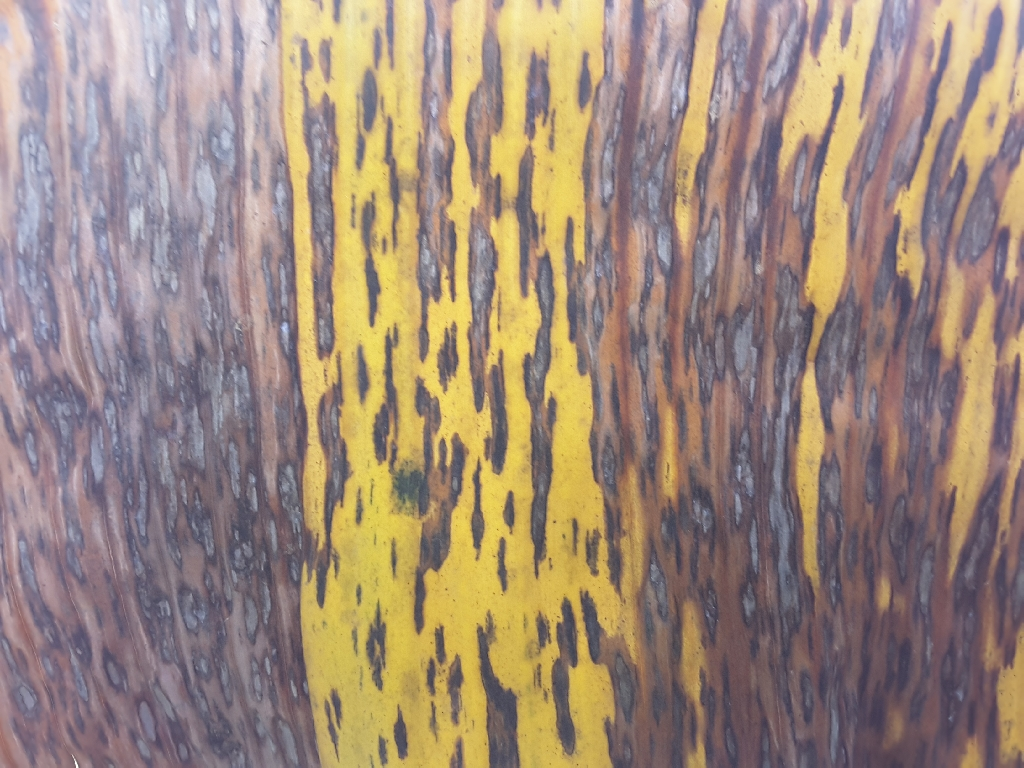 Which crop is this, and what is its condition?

banana, black sigatoka
